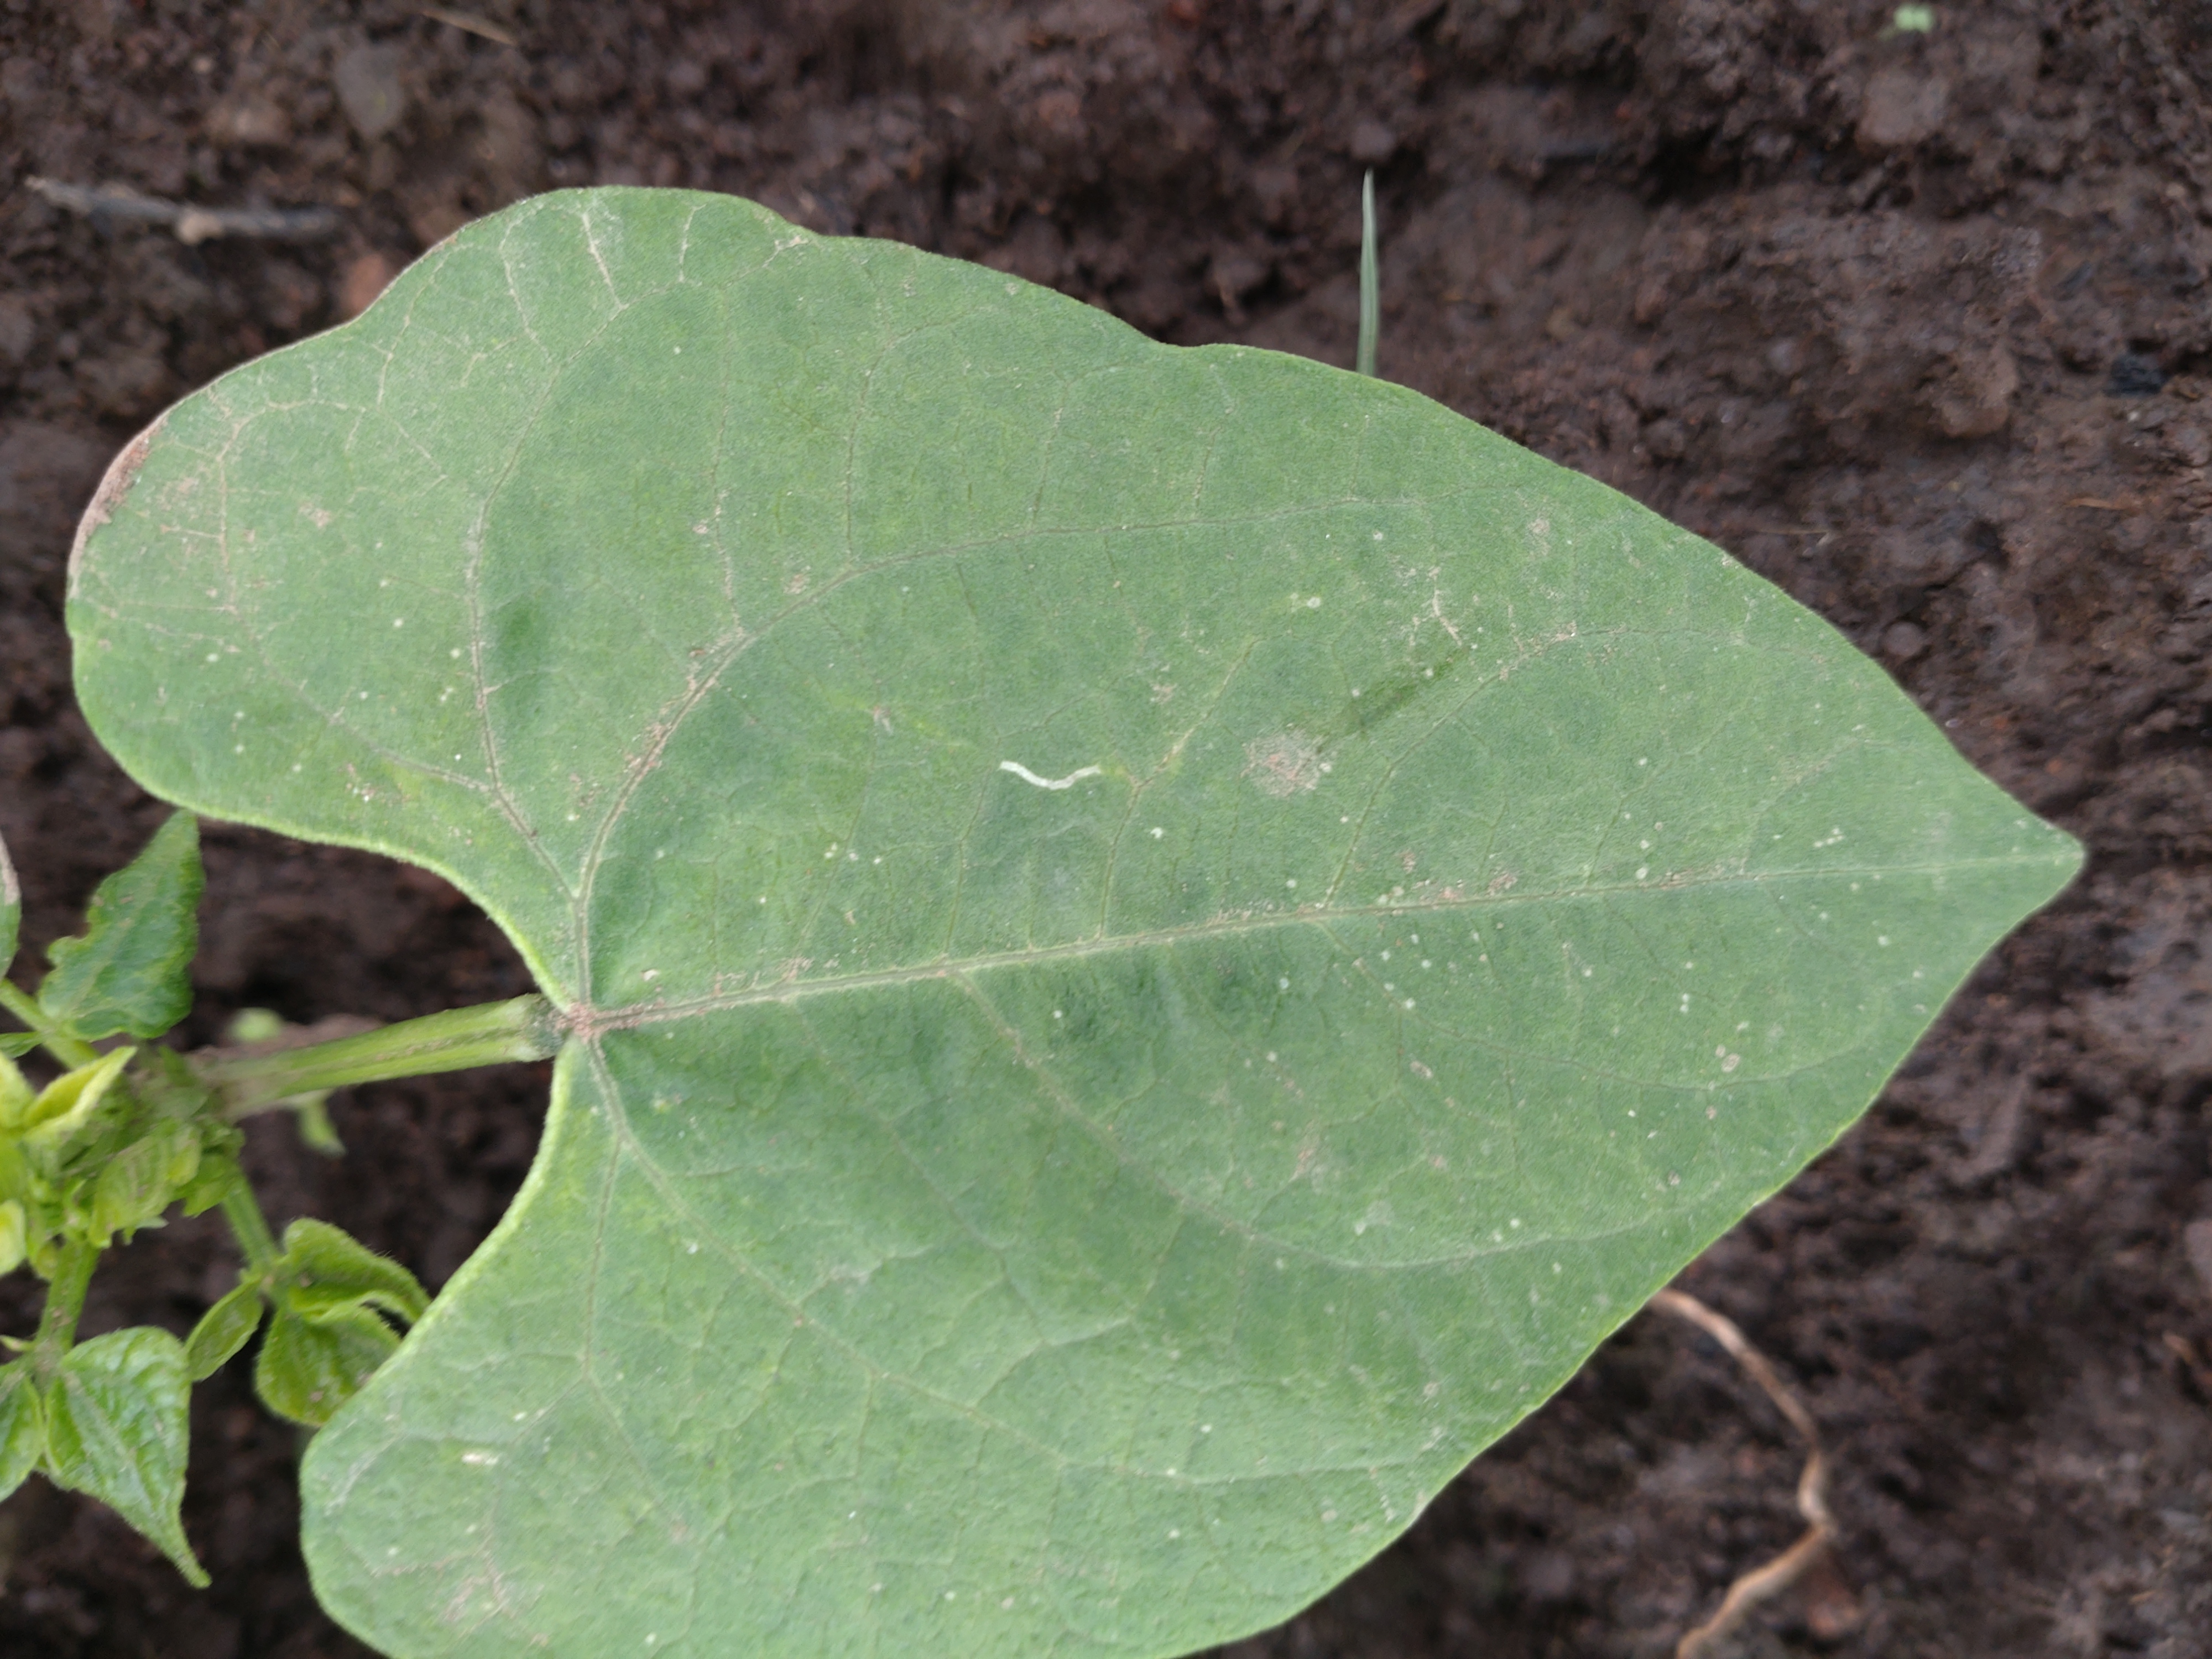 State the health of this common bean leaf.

healthy
